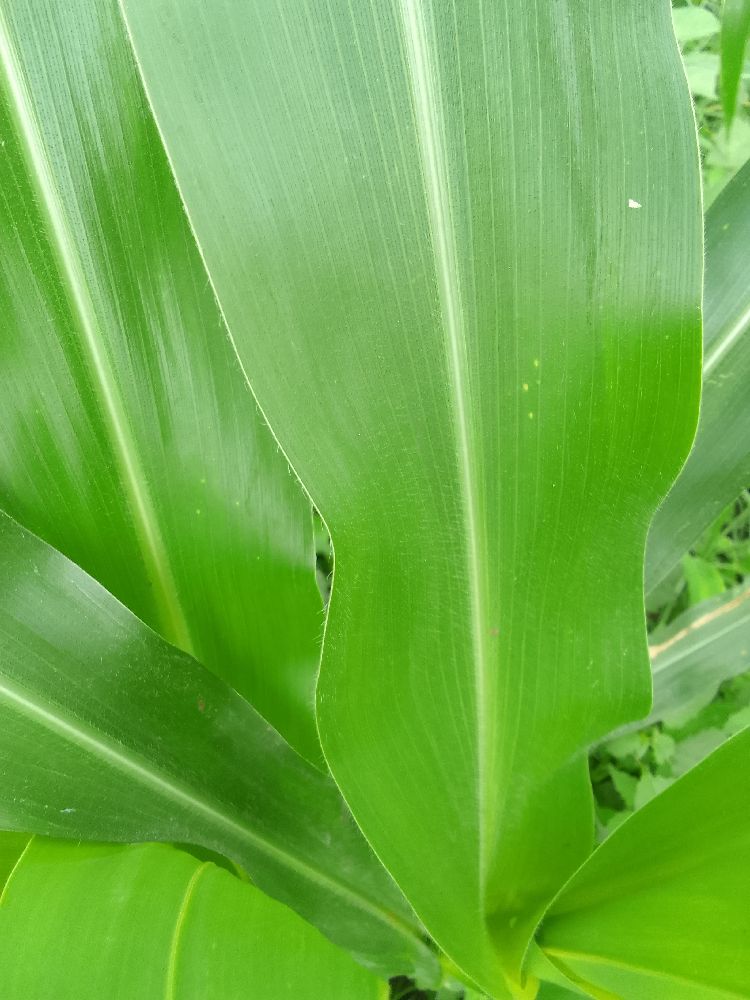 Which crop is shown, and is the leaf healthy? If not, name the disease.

maize, healthy
